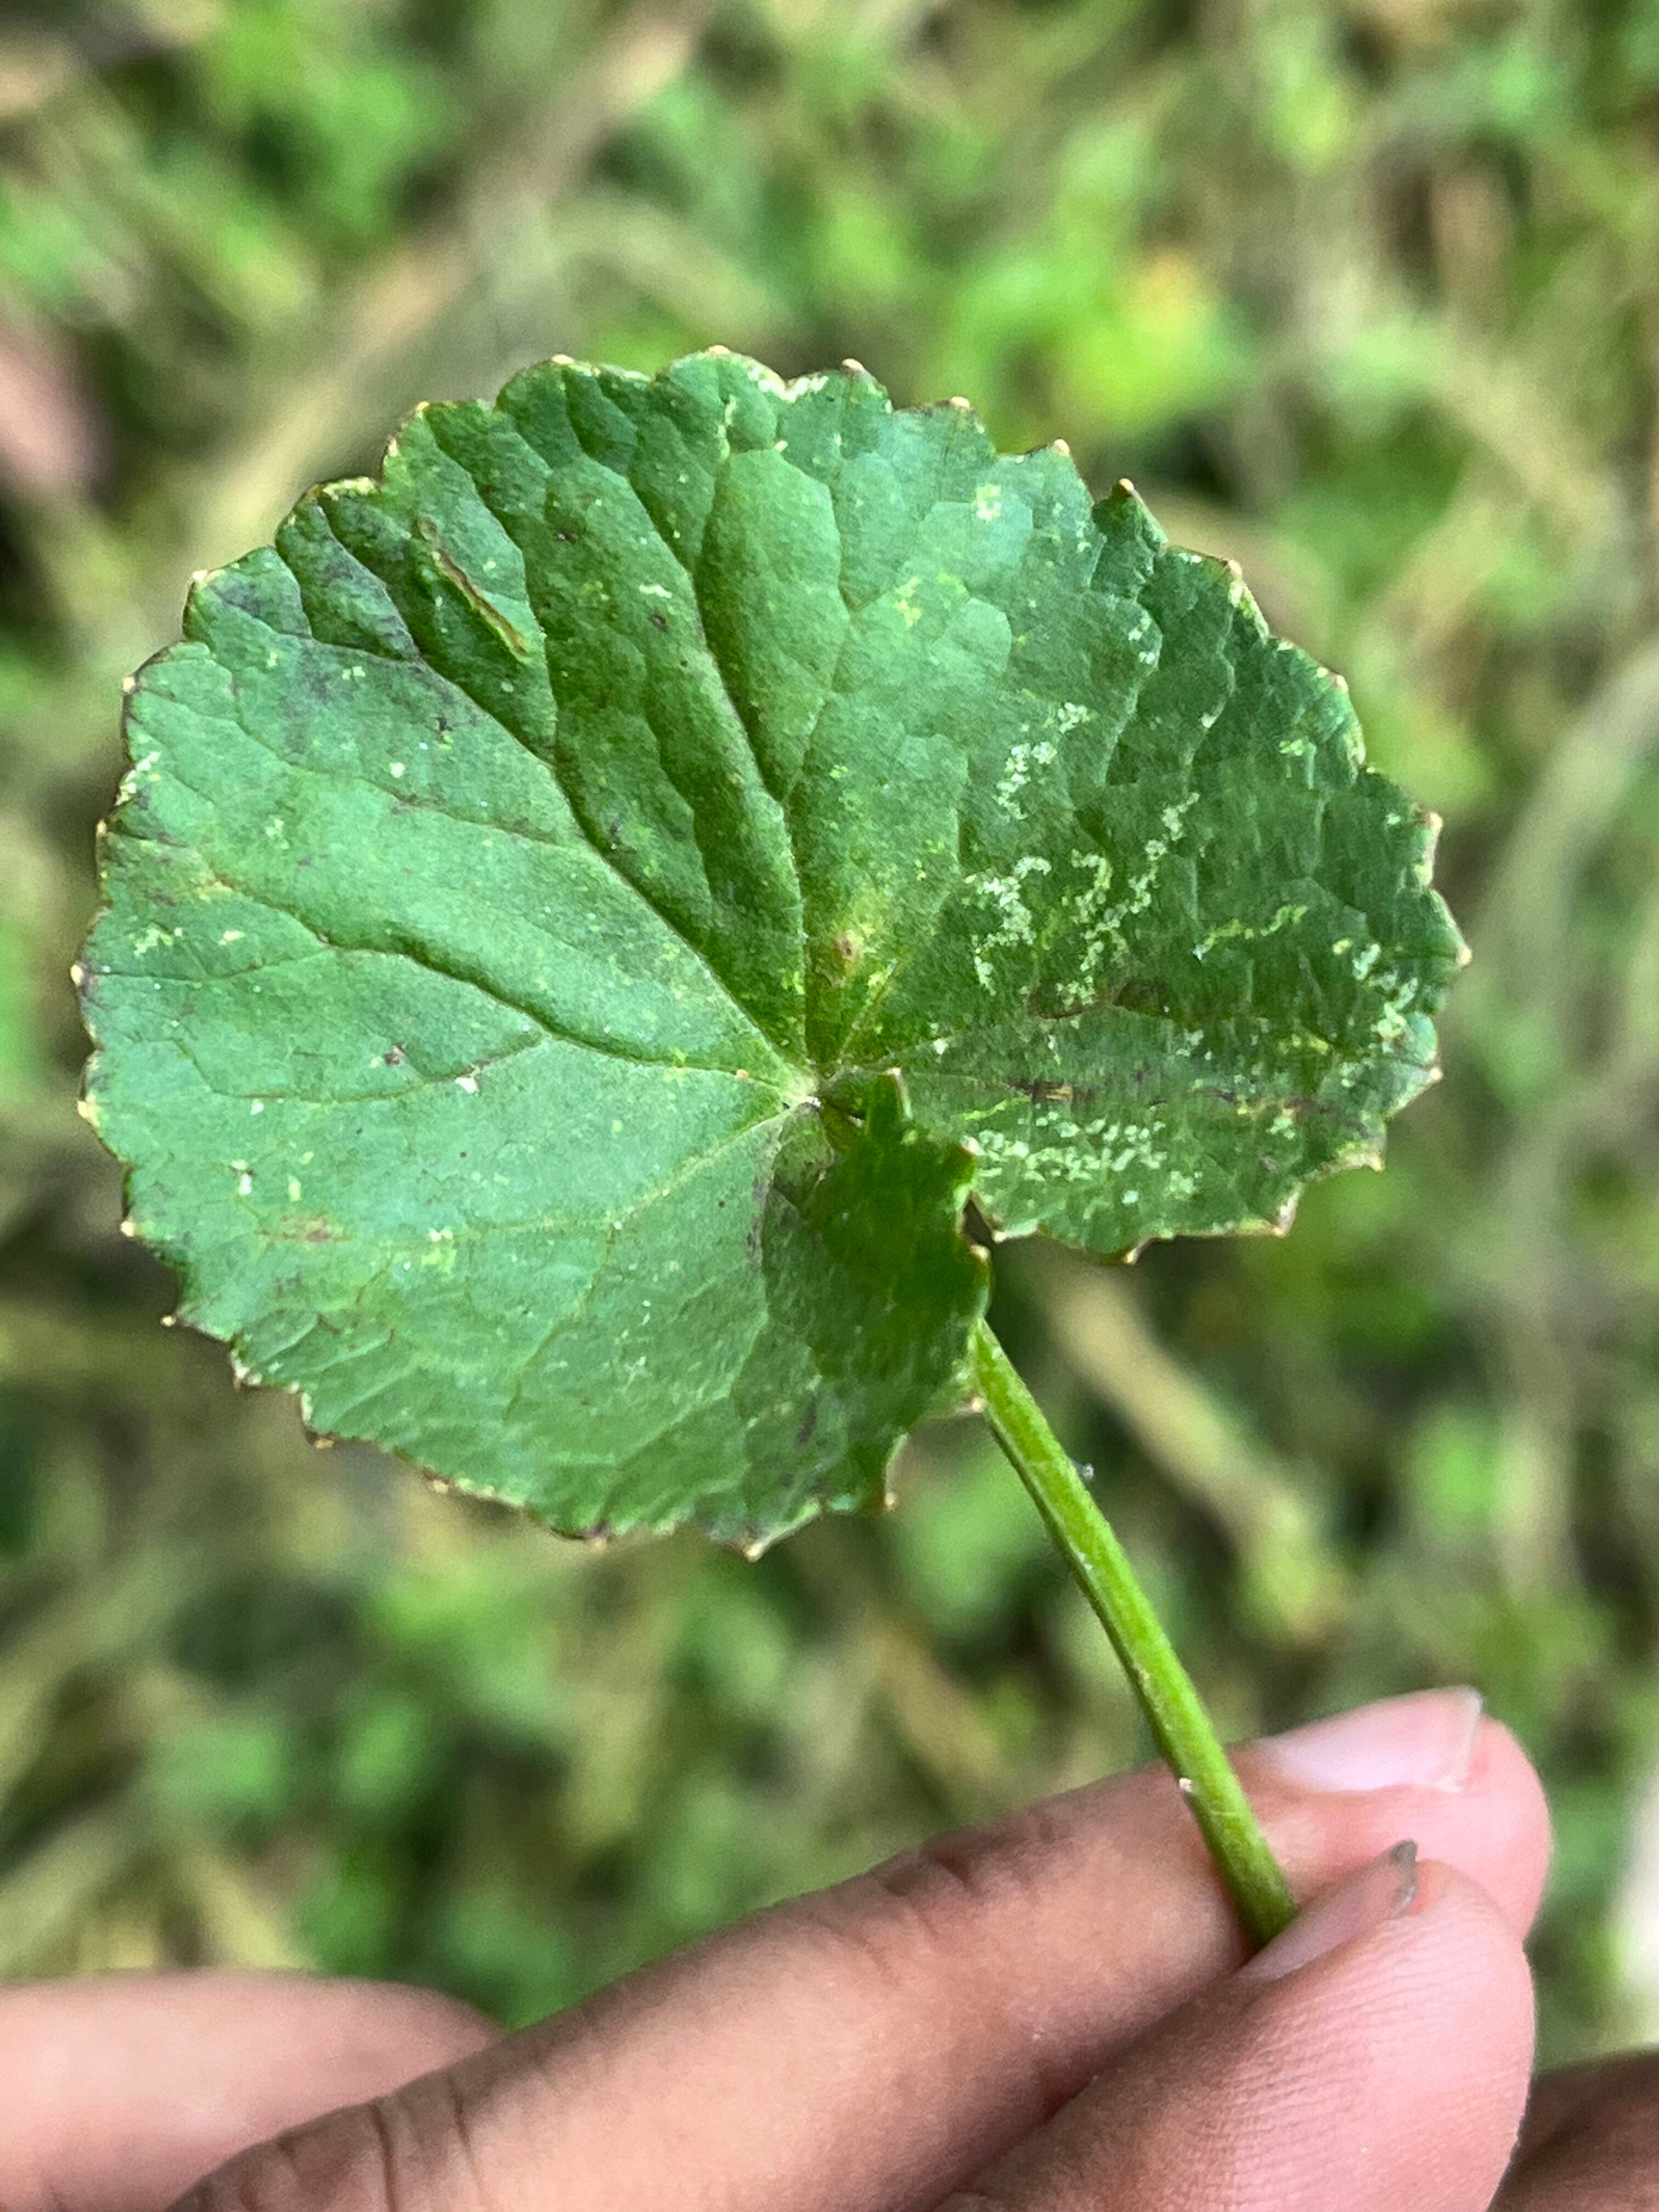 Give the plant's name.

thankuni
